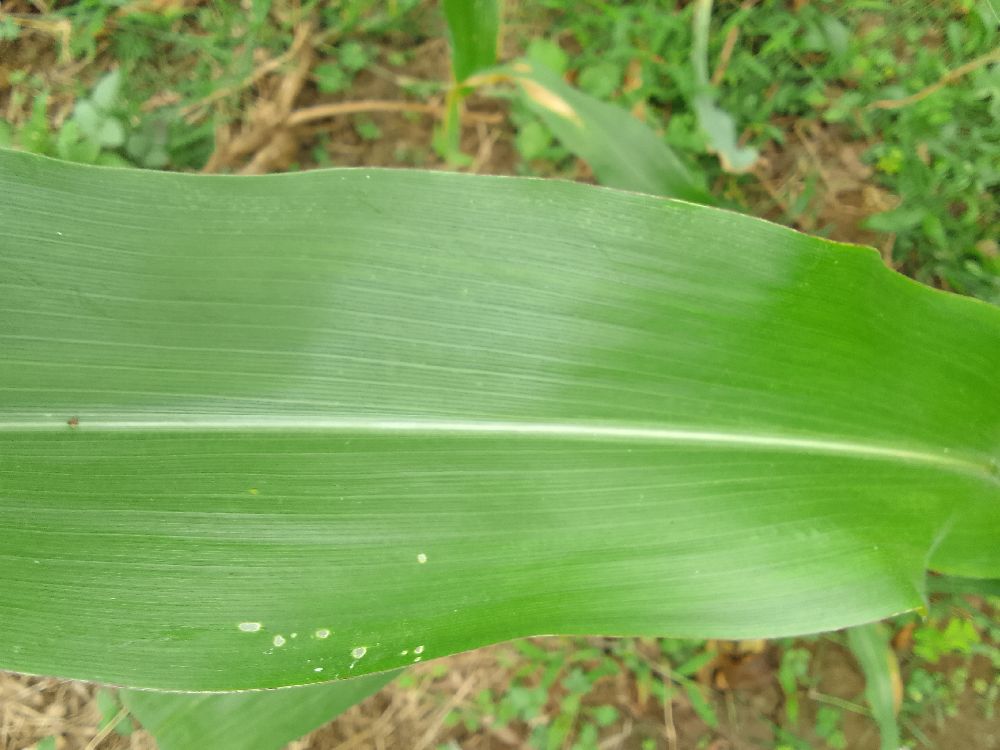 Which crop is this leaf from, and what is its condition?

maize, healthy
